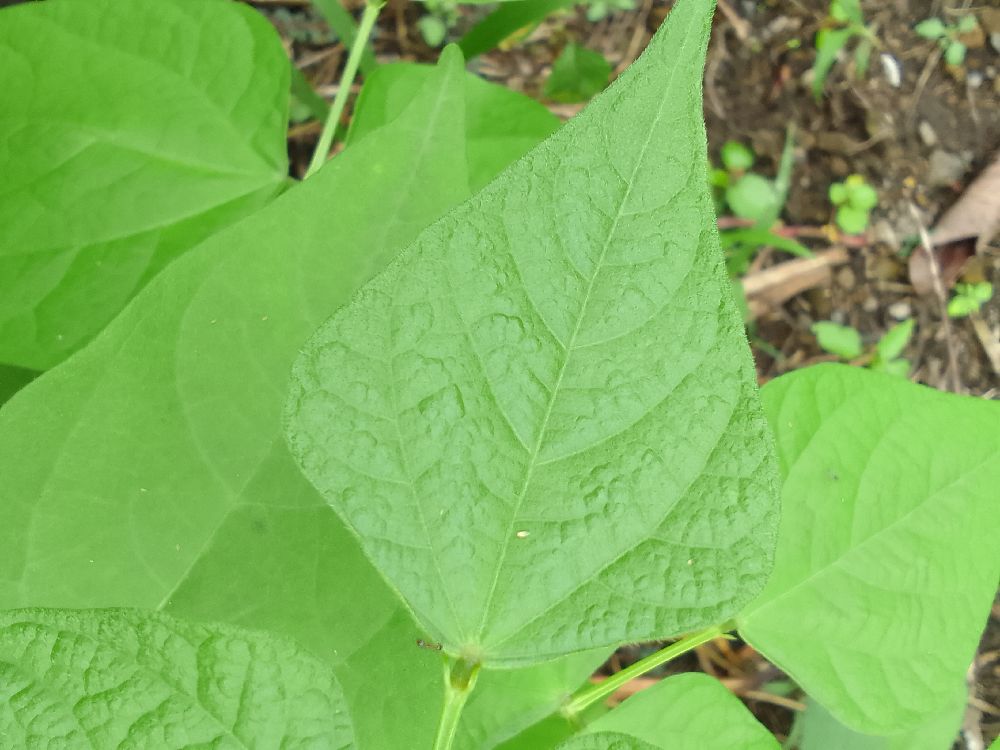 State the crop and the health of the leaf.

common bean, healthy
